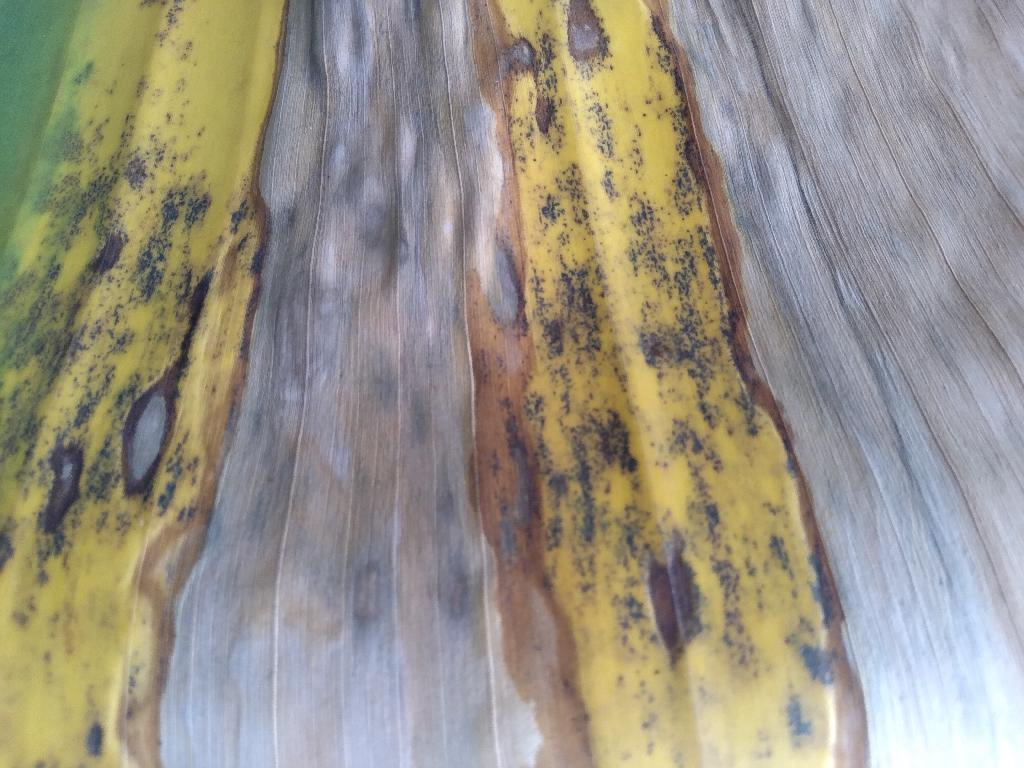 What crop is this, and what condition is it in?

banana, black sigatoka
